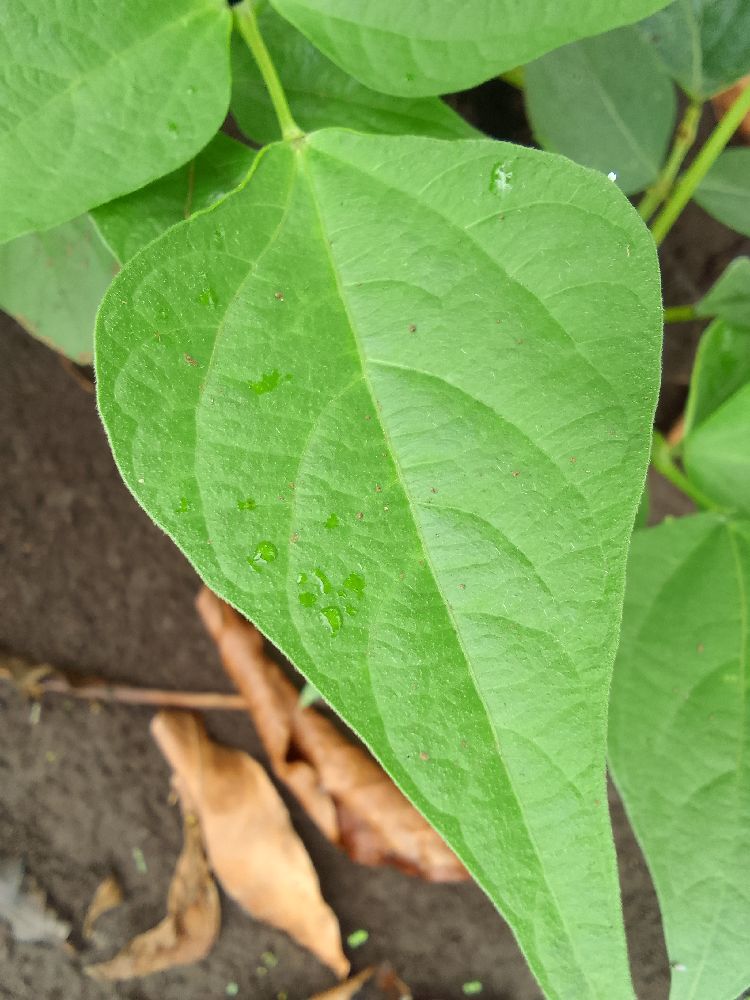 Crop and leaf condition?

common bean, healthy
